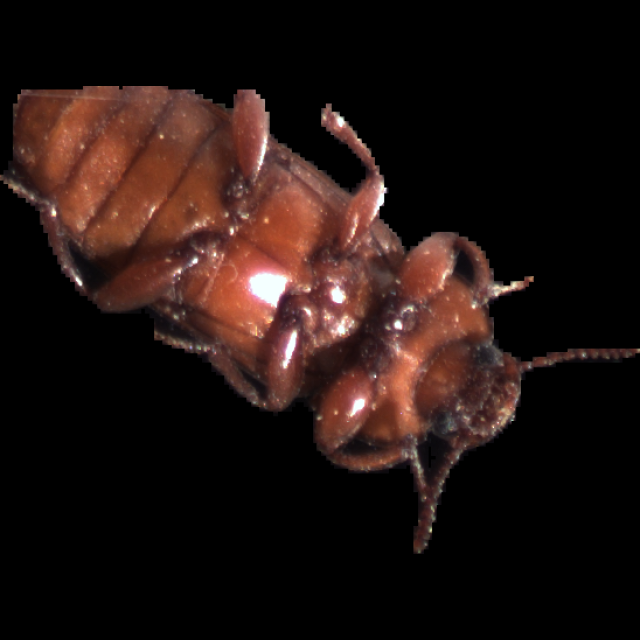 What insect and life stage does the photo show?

mealworm beetle
